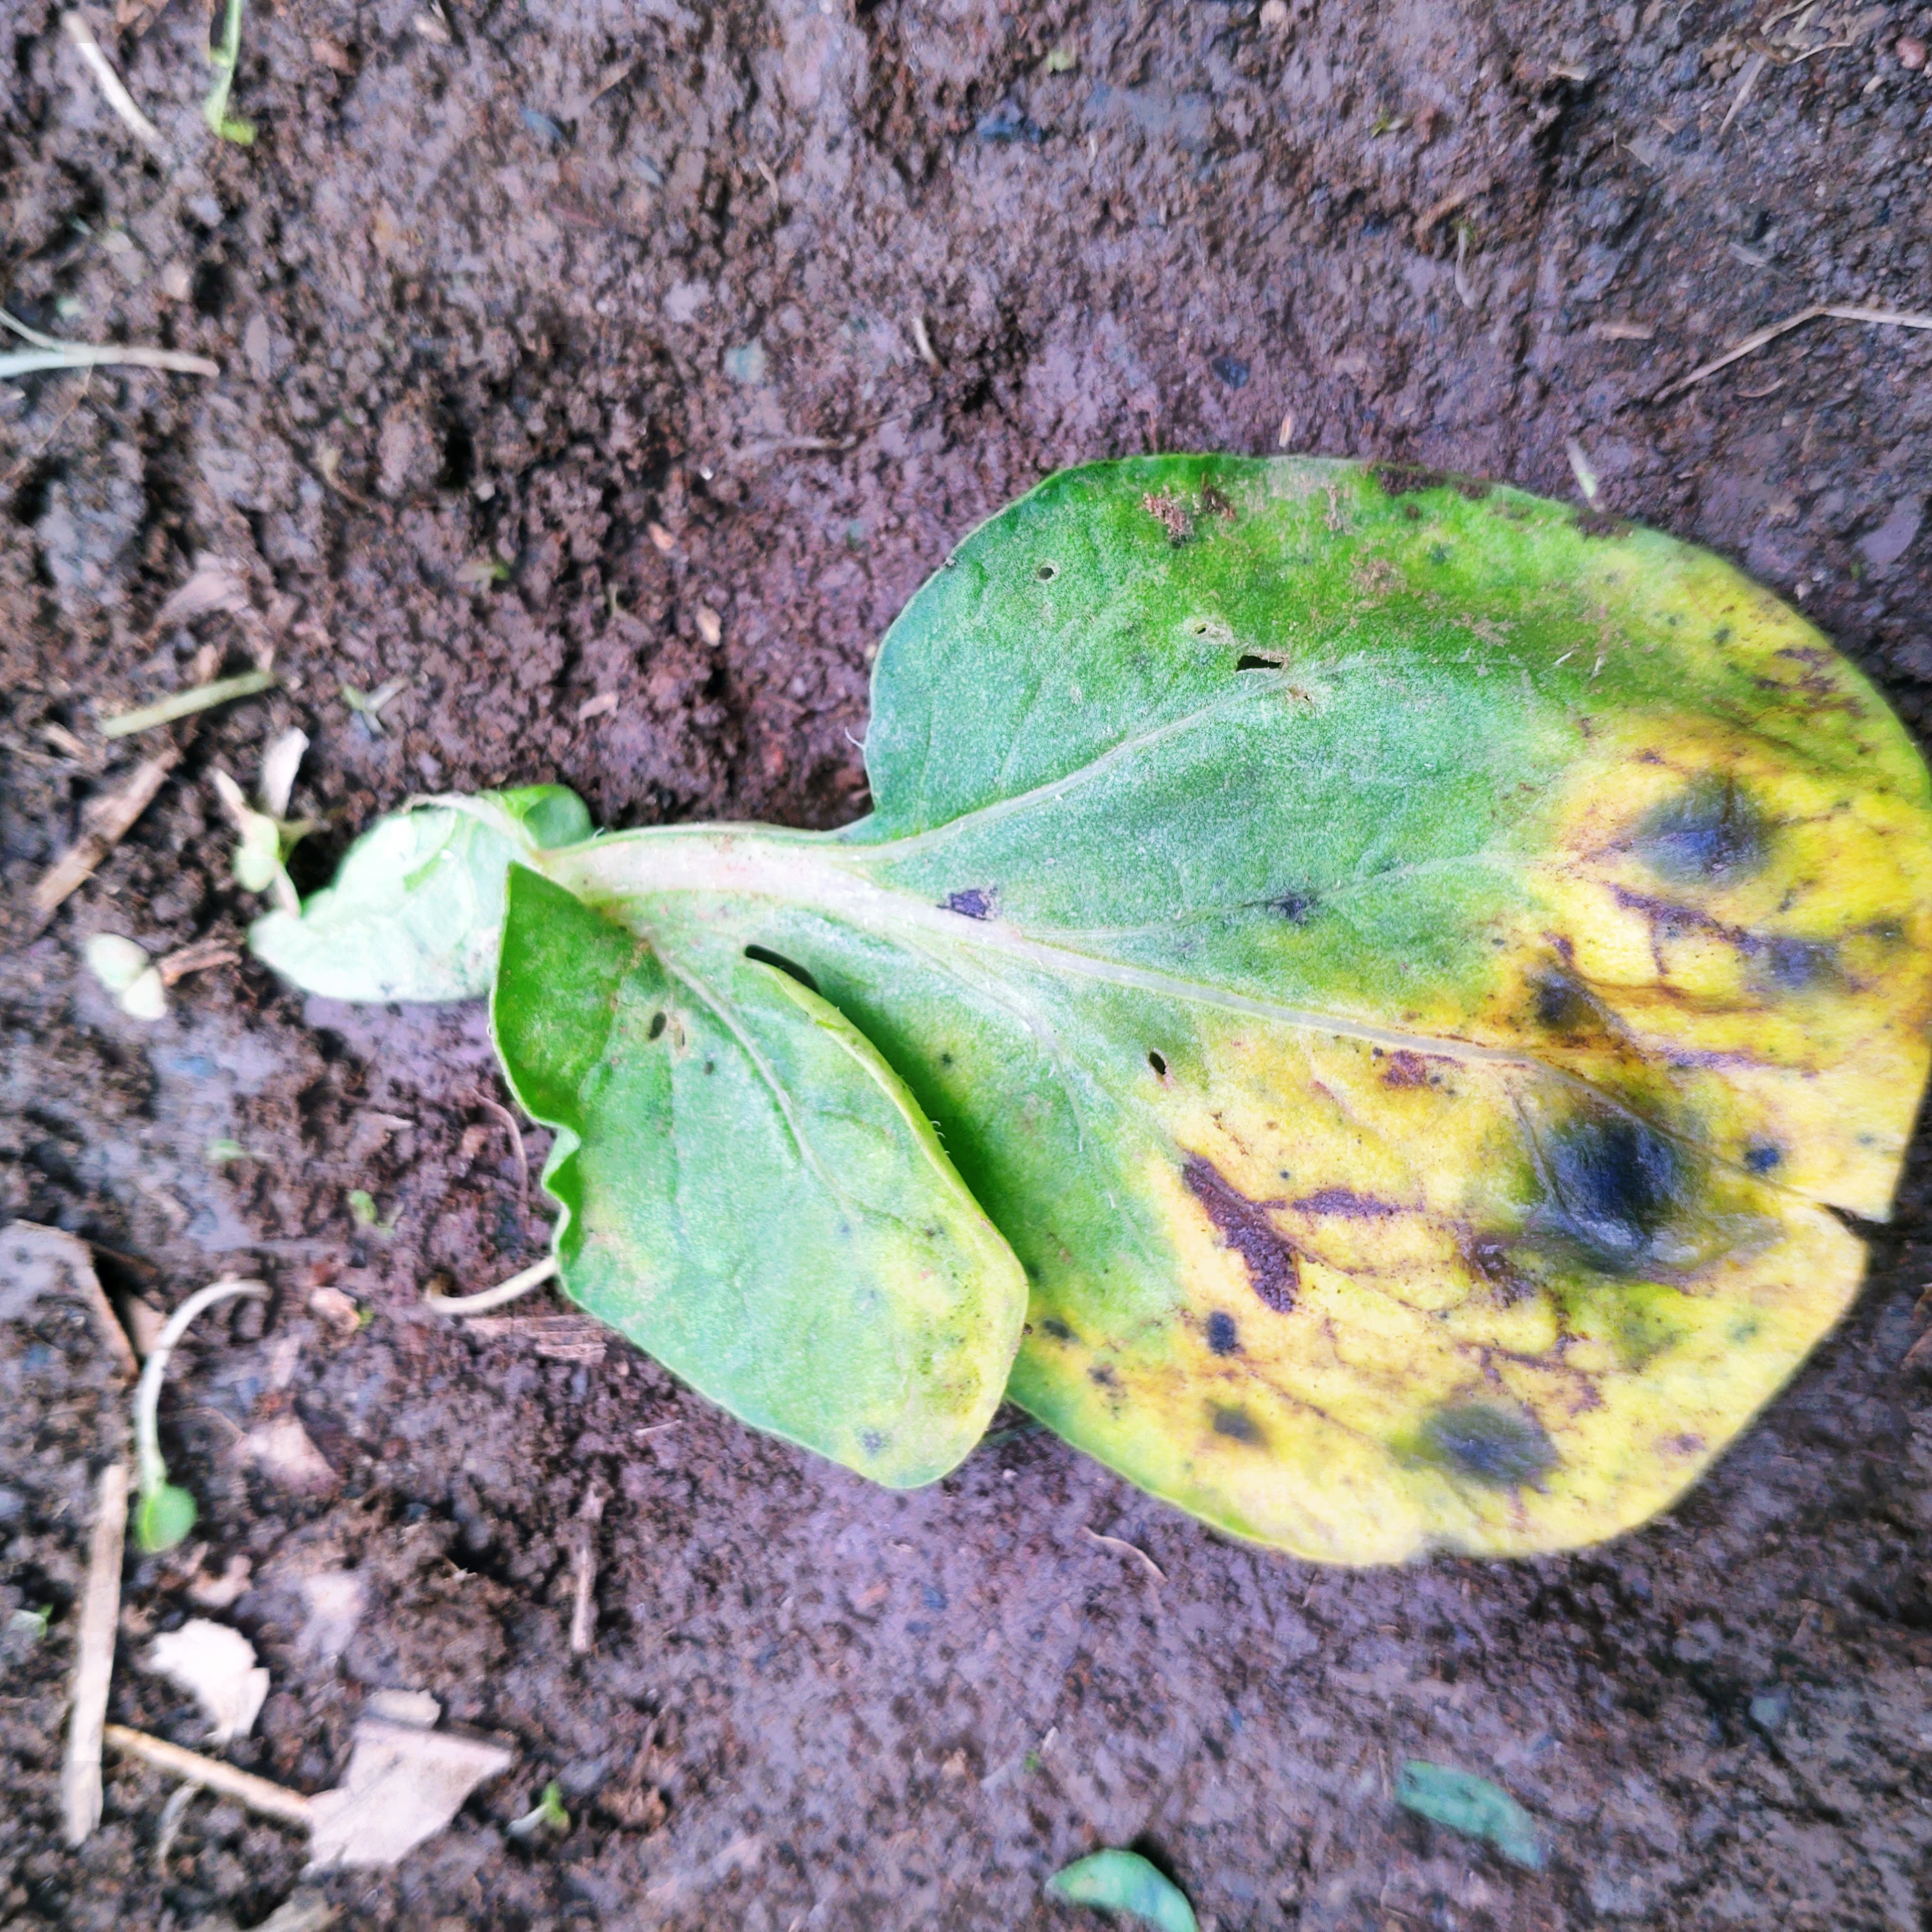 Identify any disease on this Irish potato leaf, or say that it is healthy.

late blight
